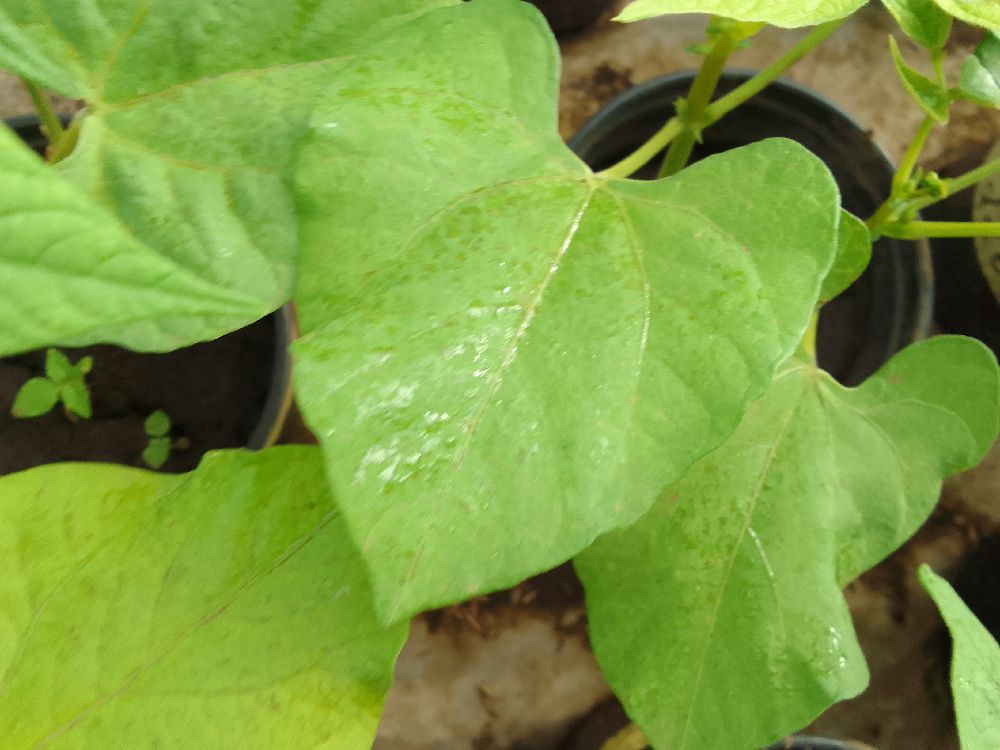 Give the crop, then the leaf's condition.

common bean, healthy
